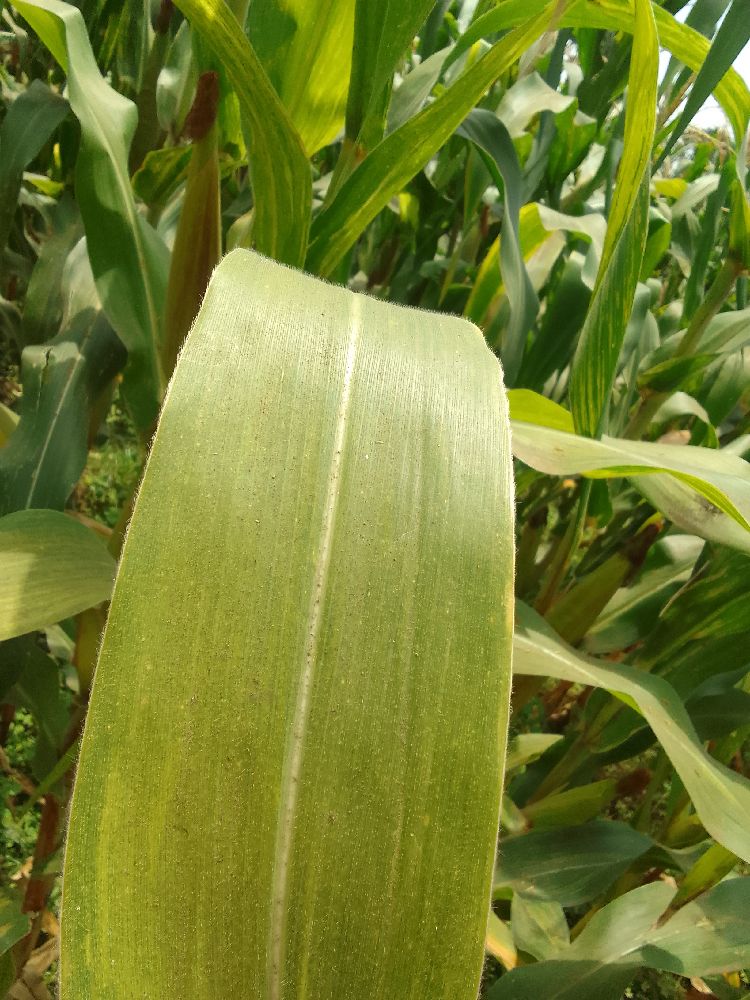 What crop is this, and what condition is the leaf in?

maize, maize lethal necrosis
